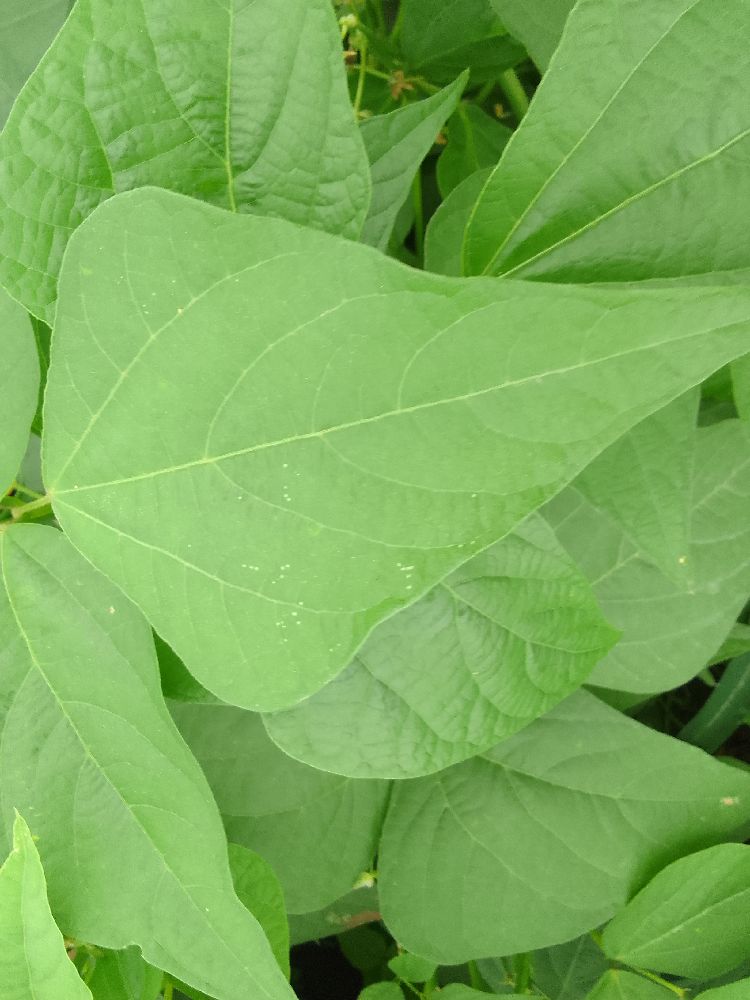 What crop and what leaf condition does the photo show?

common bean, healthy
